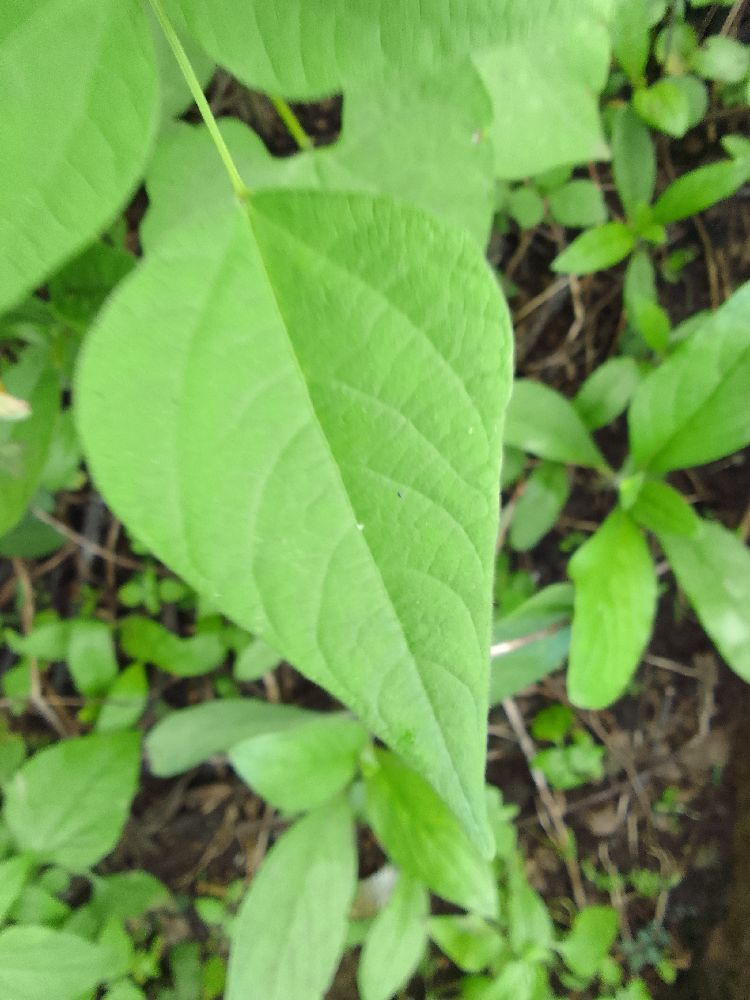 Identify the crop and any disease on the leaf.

common bean, healthy
